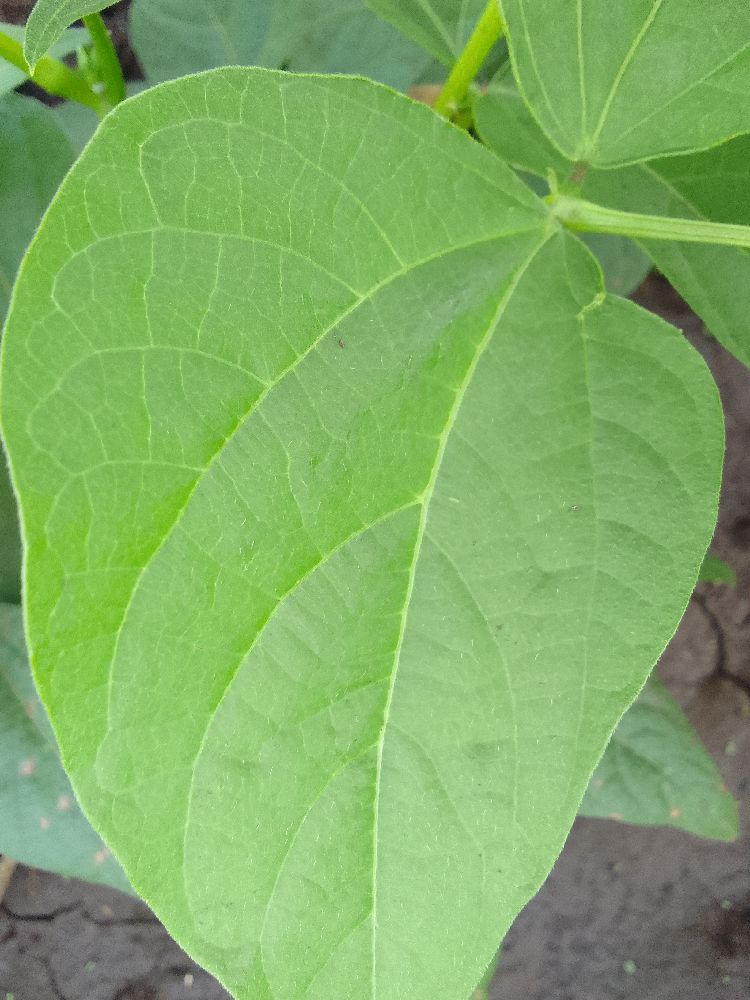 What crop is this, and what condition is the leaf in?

common bean, healthy
